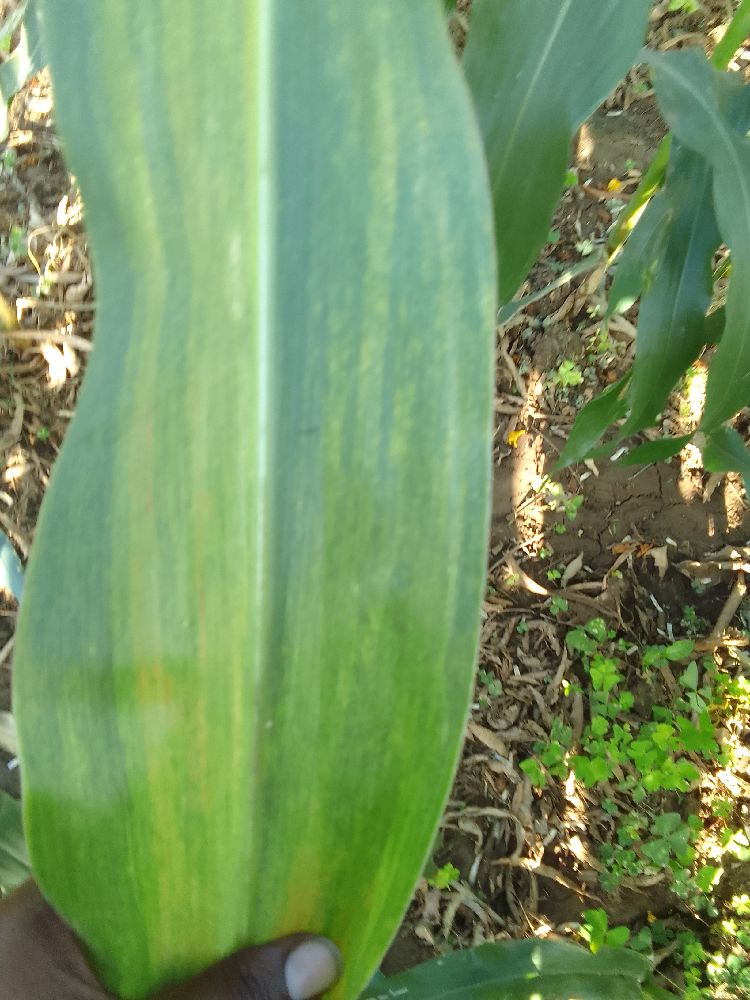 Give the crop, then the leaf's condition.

maize, maize lethal necrosis
